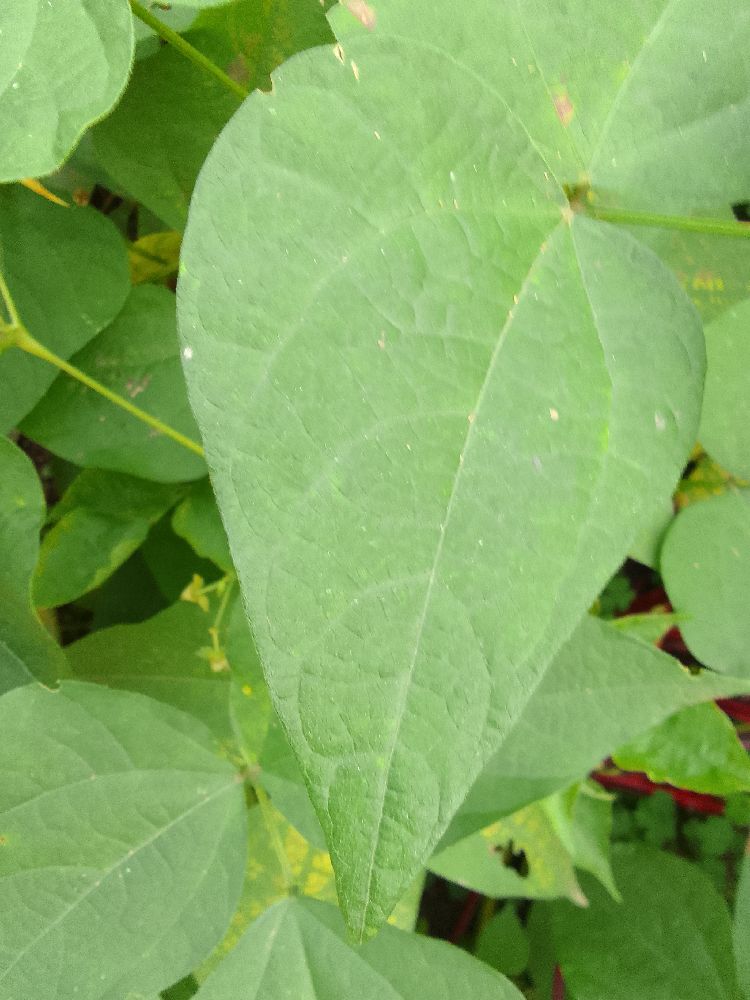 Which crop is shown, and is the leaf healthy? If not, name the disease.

common bean, healthy
